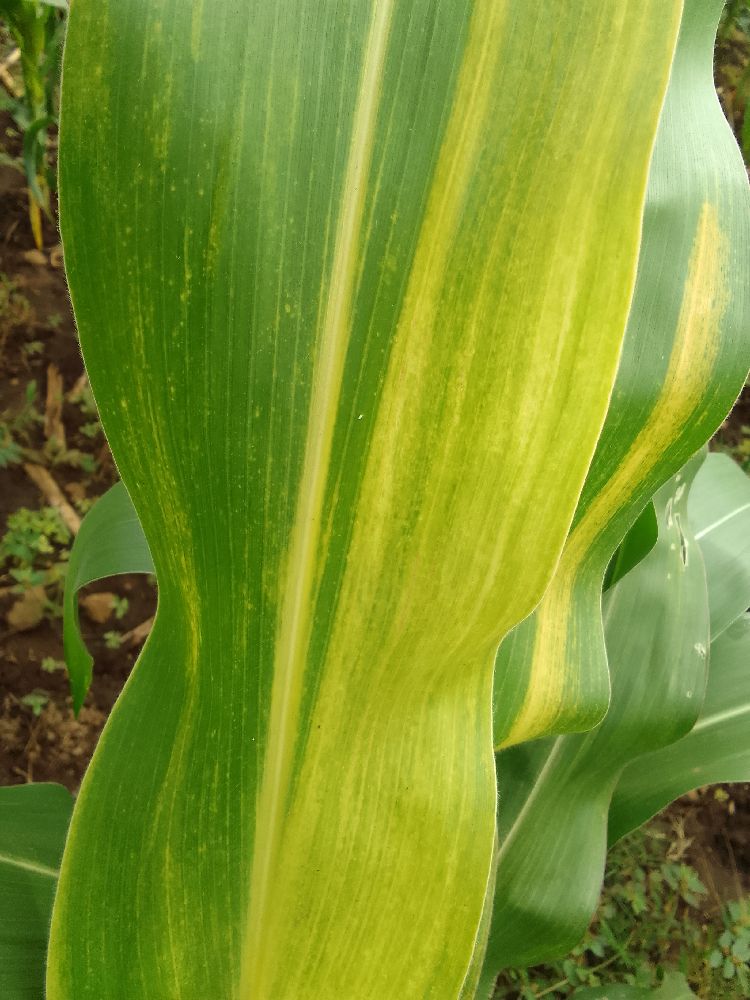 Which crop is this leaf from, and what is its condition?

maize, maize lethal necrosis
